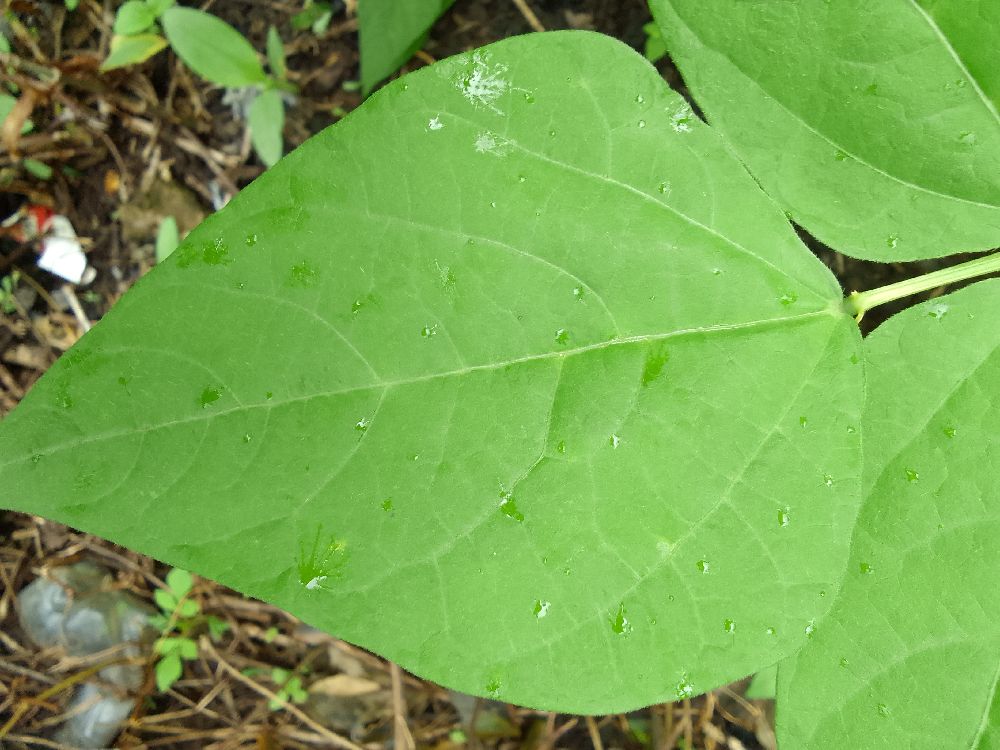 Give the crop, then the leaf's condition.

common bean, healthy
